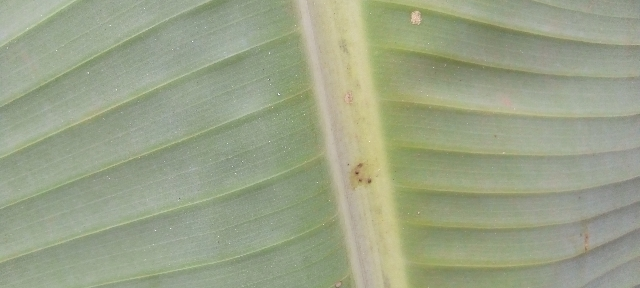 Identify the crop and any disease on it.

banana, healthy
